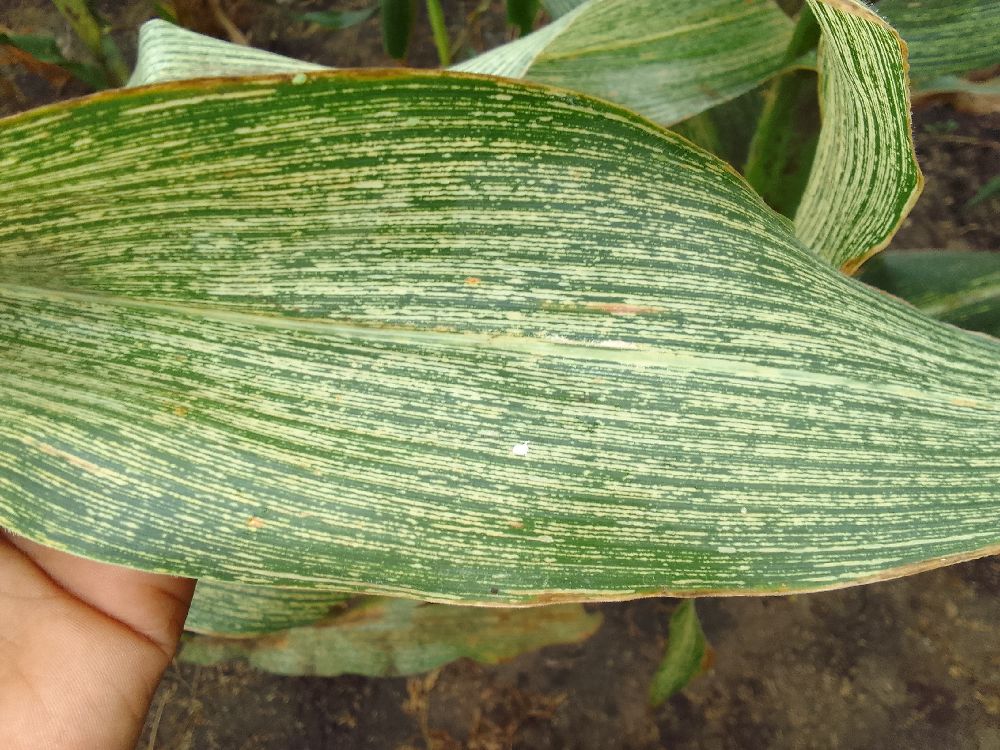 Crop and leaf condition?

maize, maize streak virus
